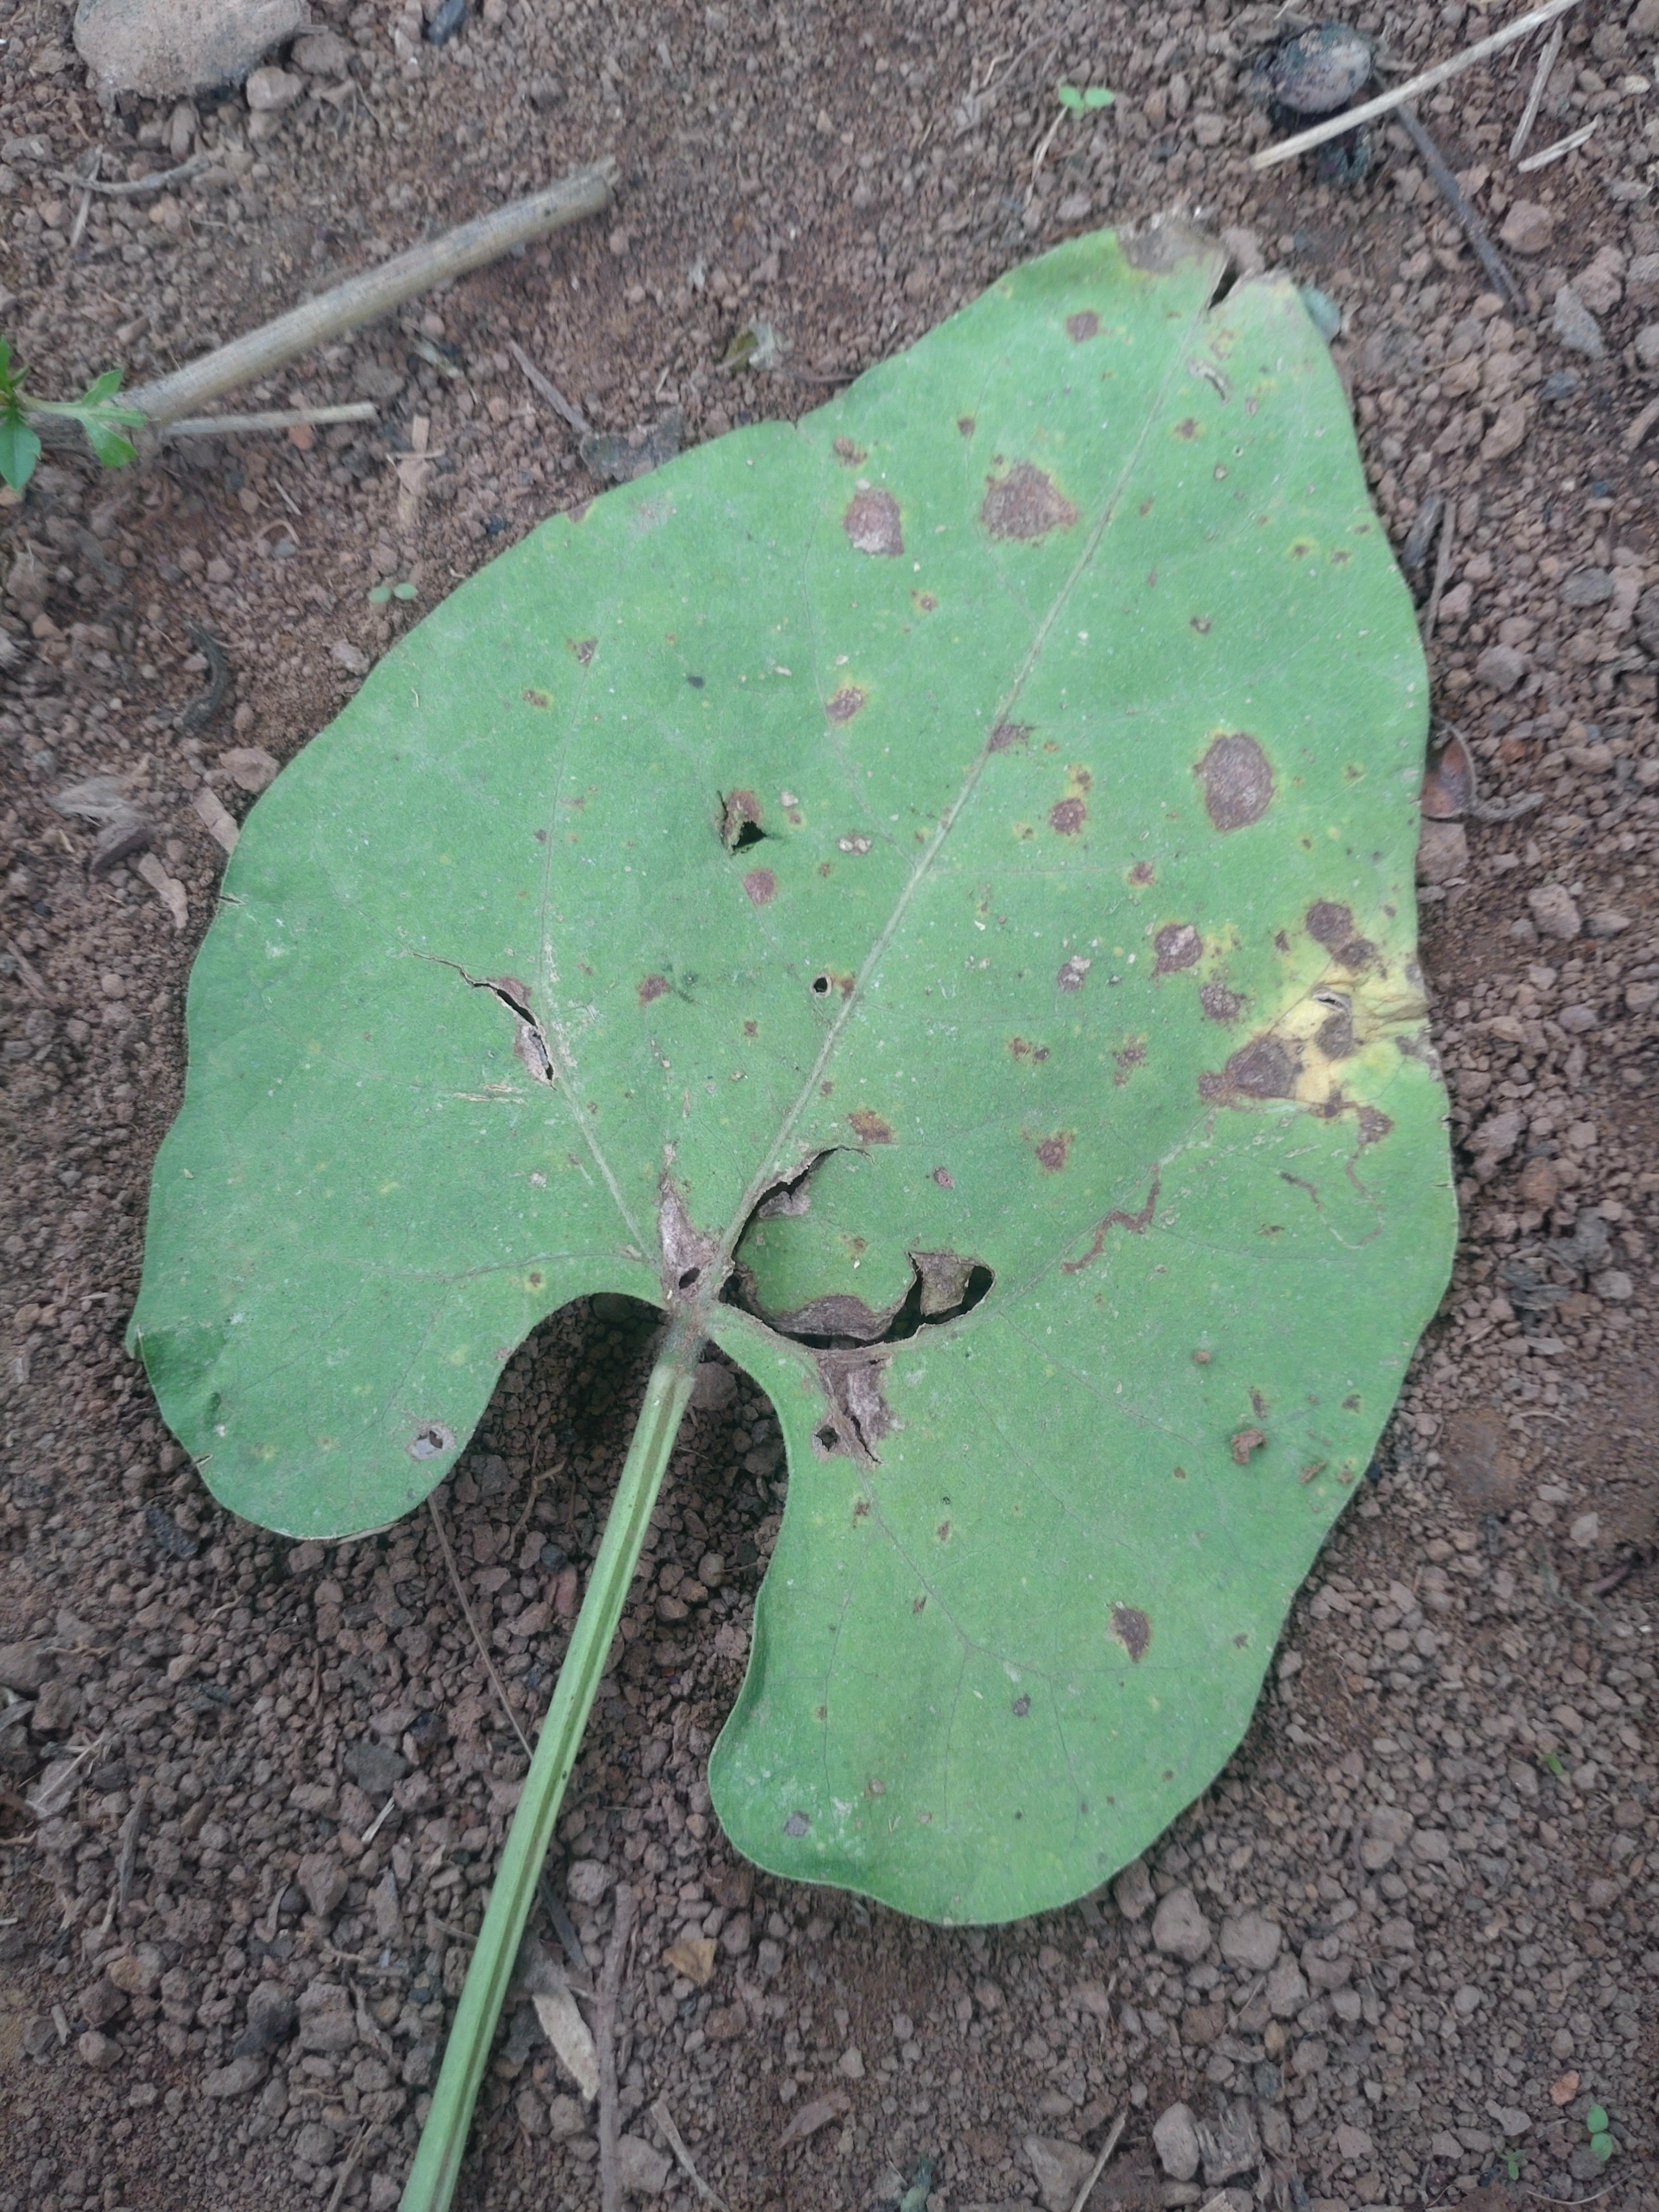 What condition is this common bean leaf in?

rust
